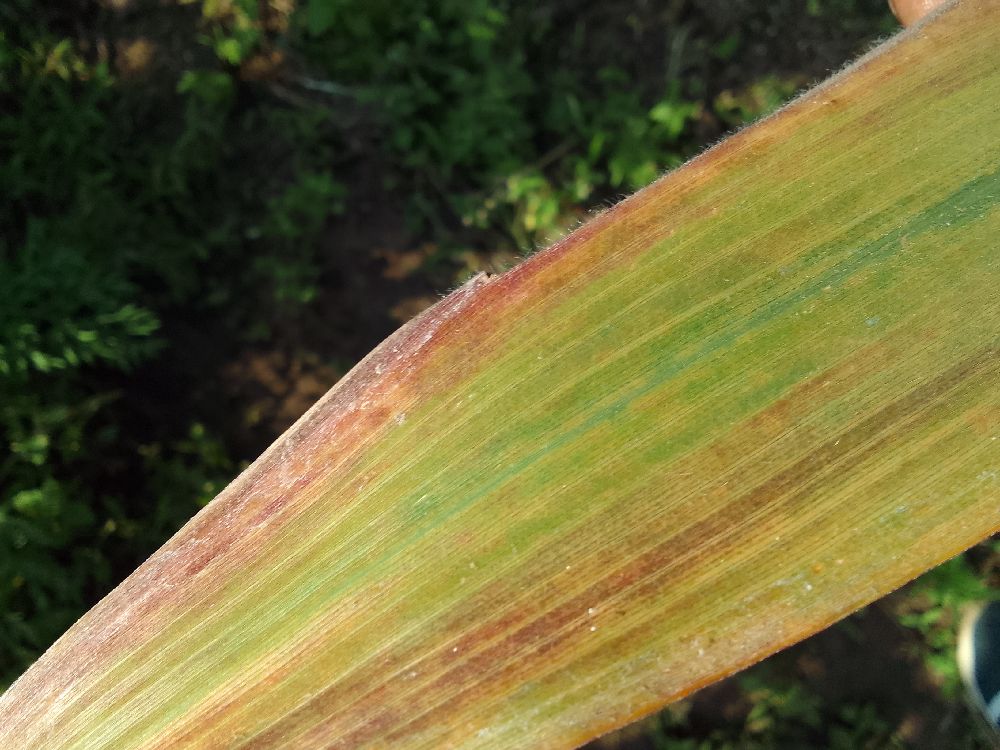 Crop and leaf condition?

maize, maize lethal necrosis
